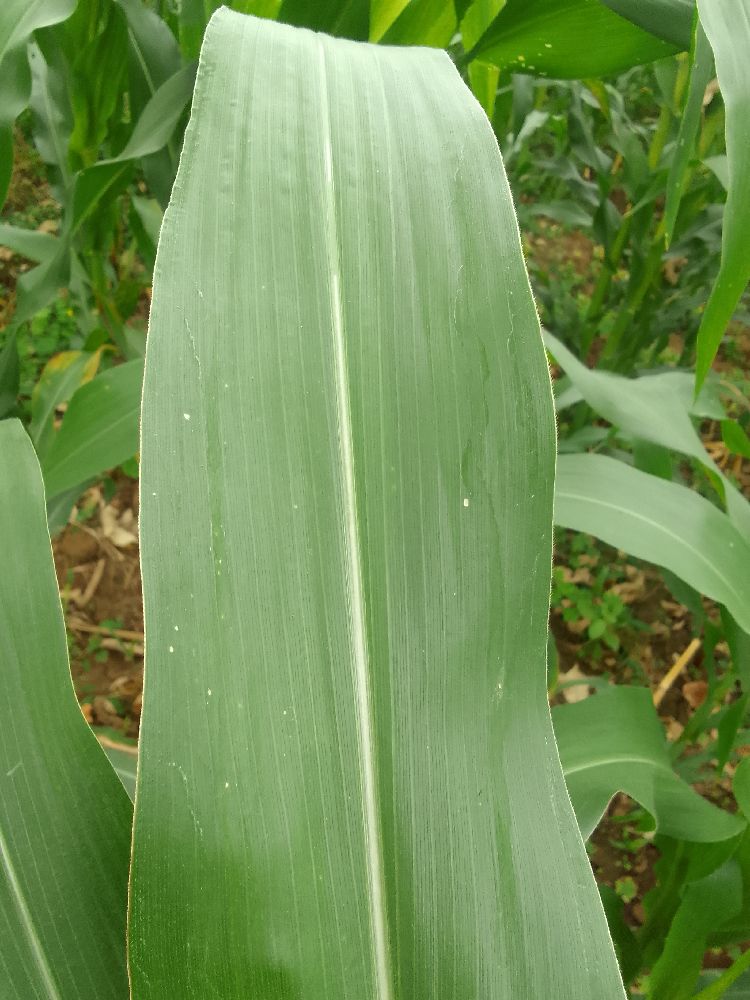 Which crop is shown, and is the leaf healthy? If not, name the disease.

maize, healthy
